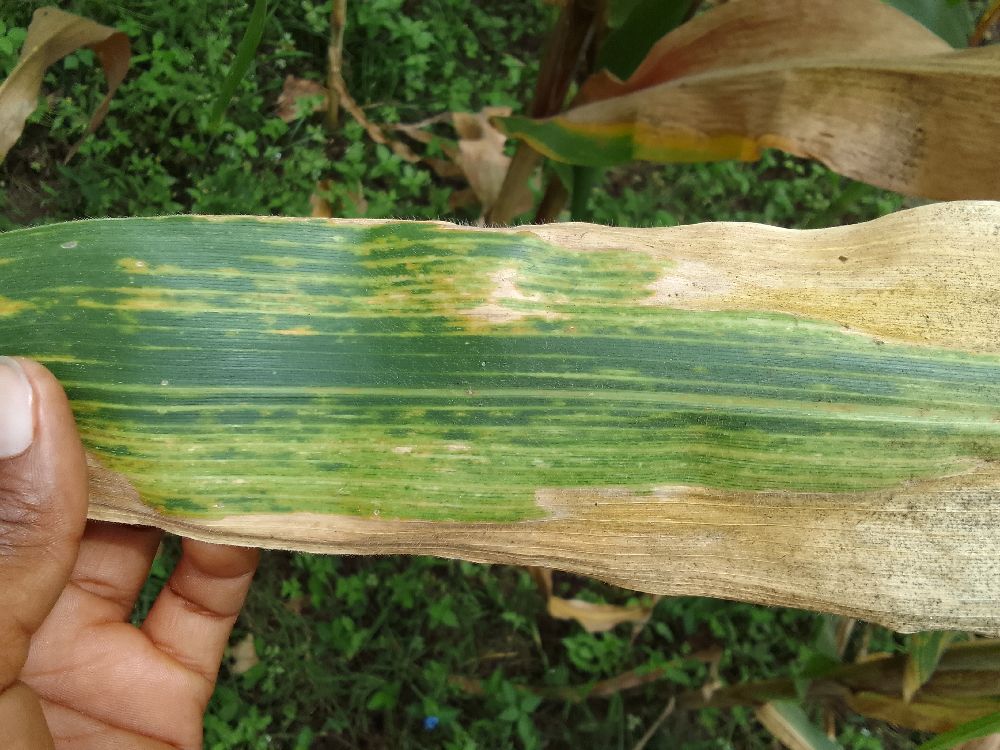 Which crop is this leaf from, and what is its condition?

maize, maize lethal necrosis
